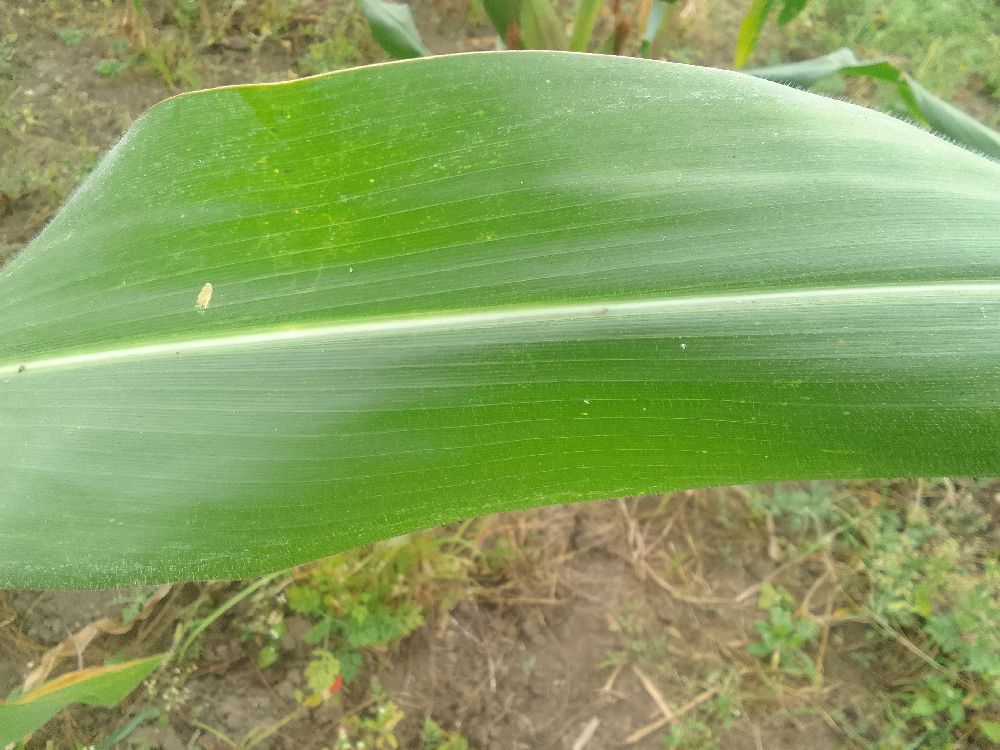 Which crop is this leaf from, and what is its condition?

maize, healthy
